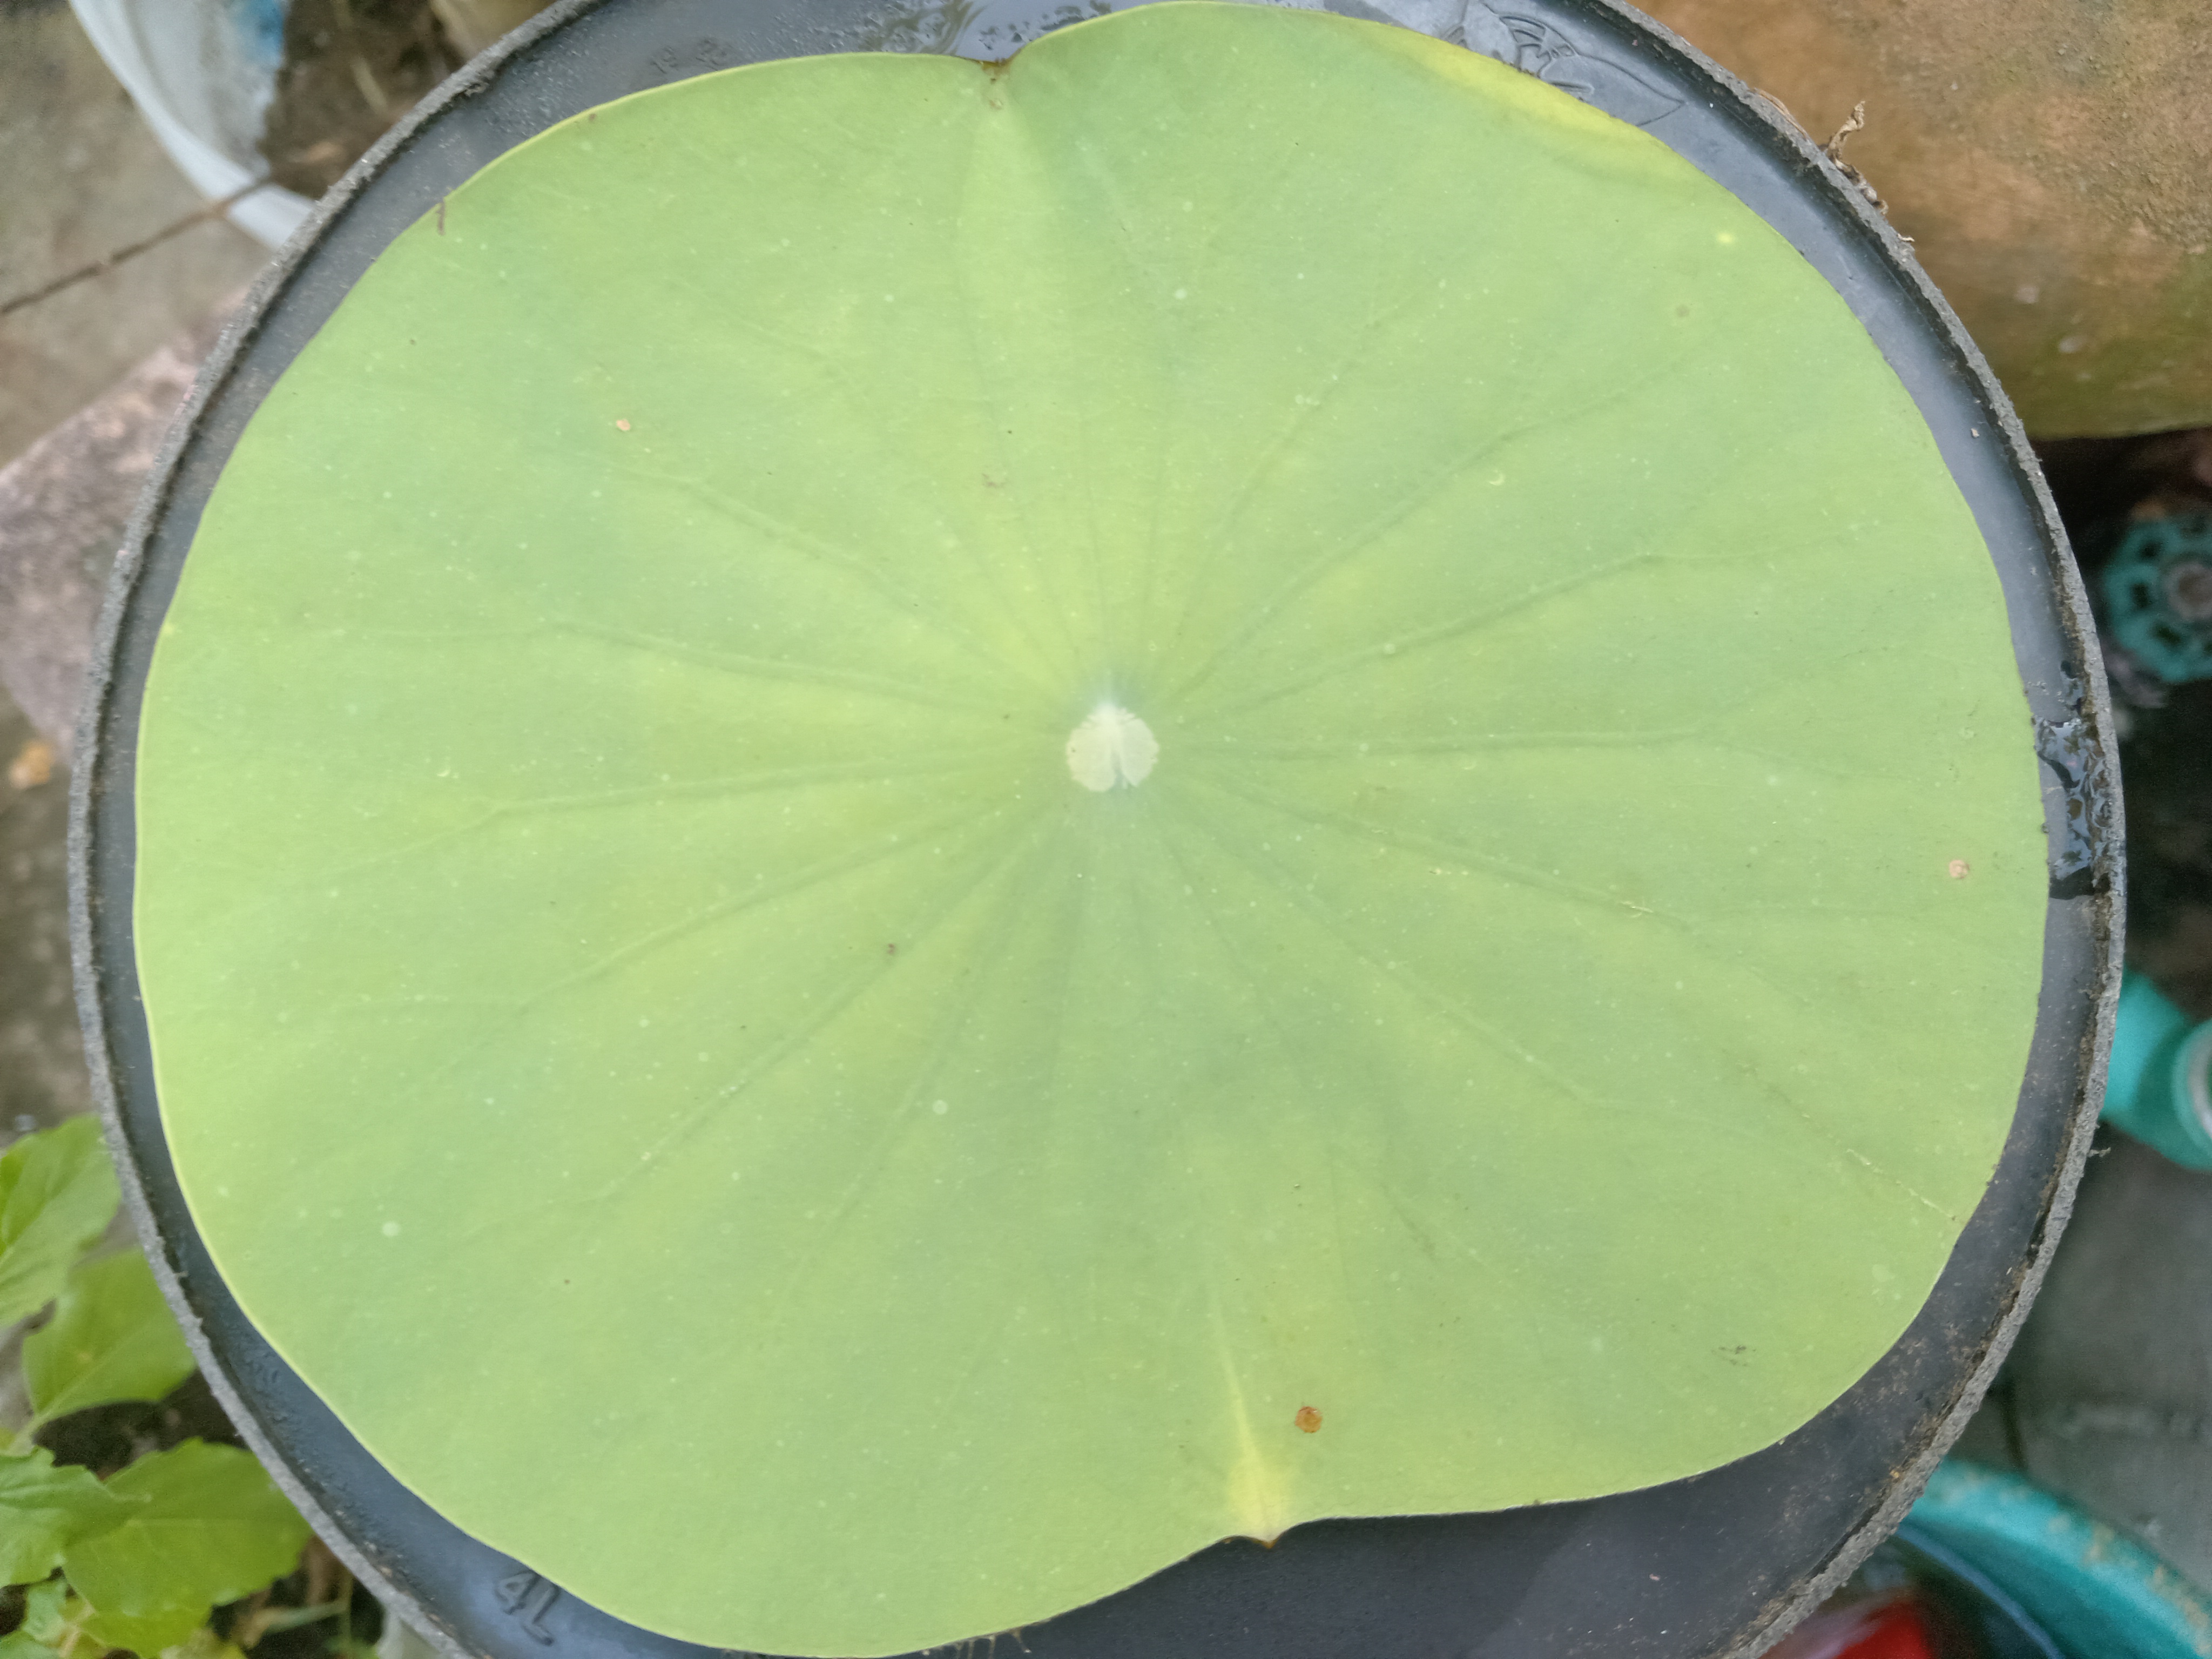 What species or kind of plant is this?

lotus
